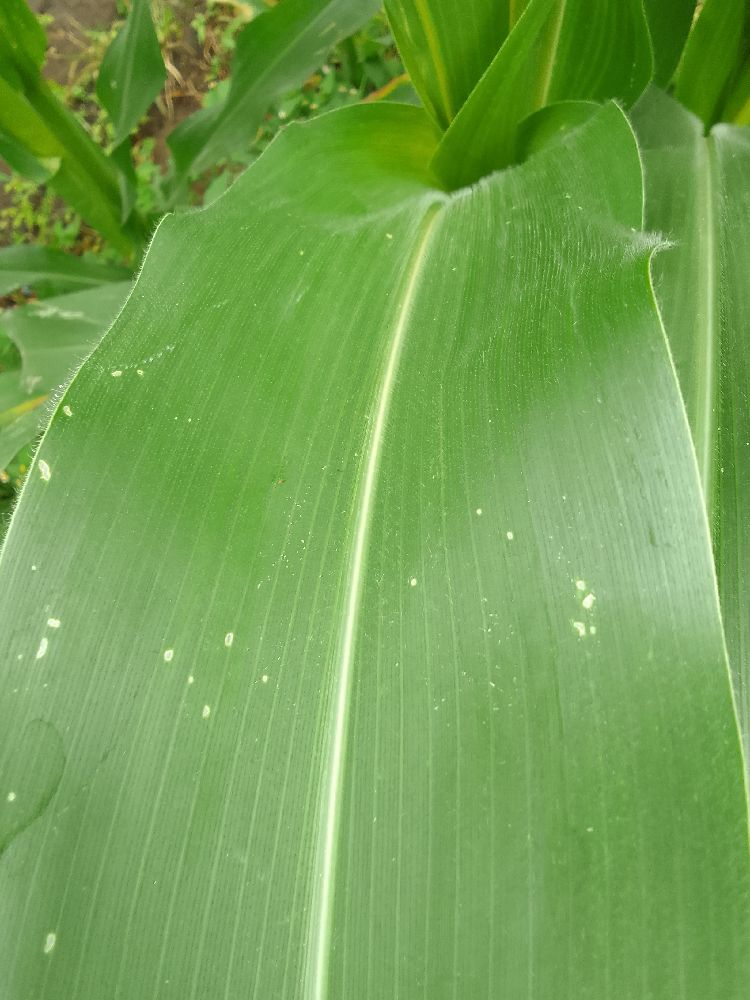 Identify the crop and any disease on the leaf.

maize, healthy
